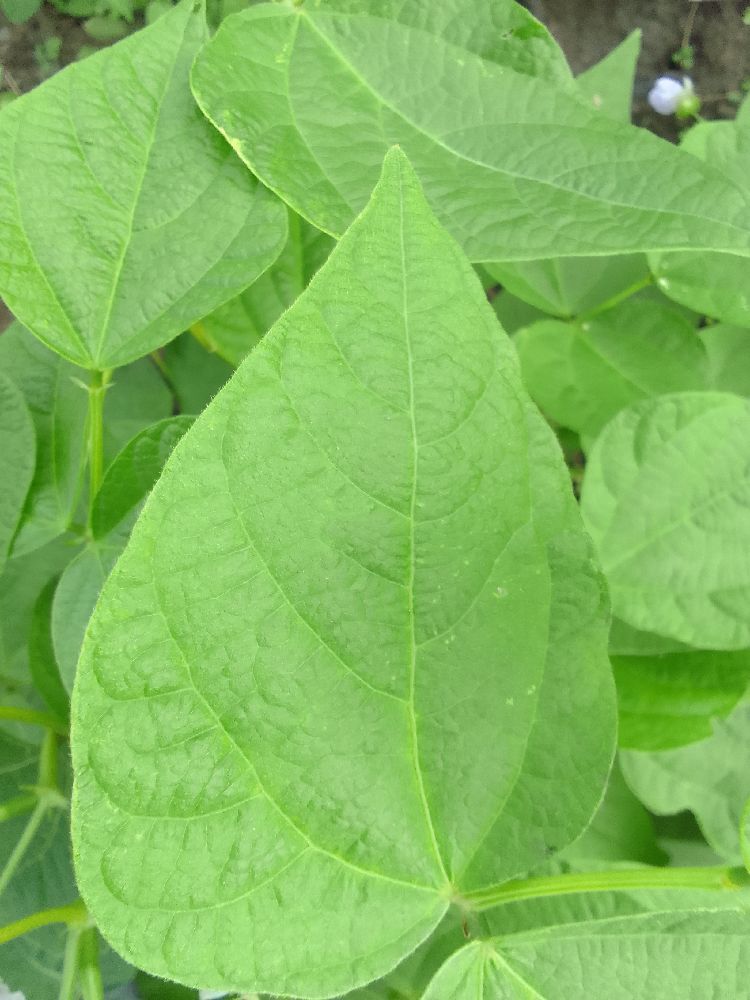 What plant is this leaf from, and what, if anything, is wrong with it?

common bean, healthy
